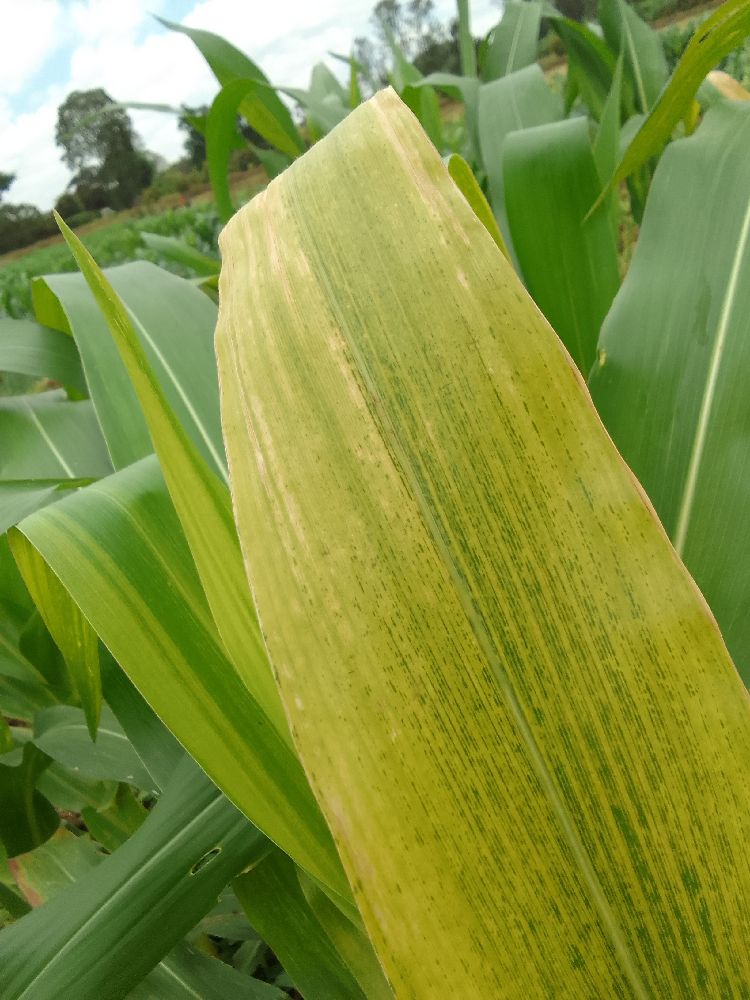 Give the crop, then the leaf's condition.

maize, maize lethal necrosis
